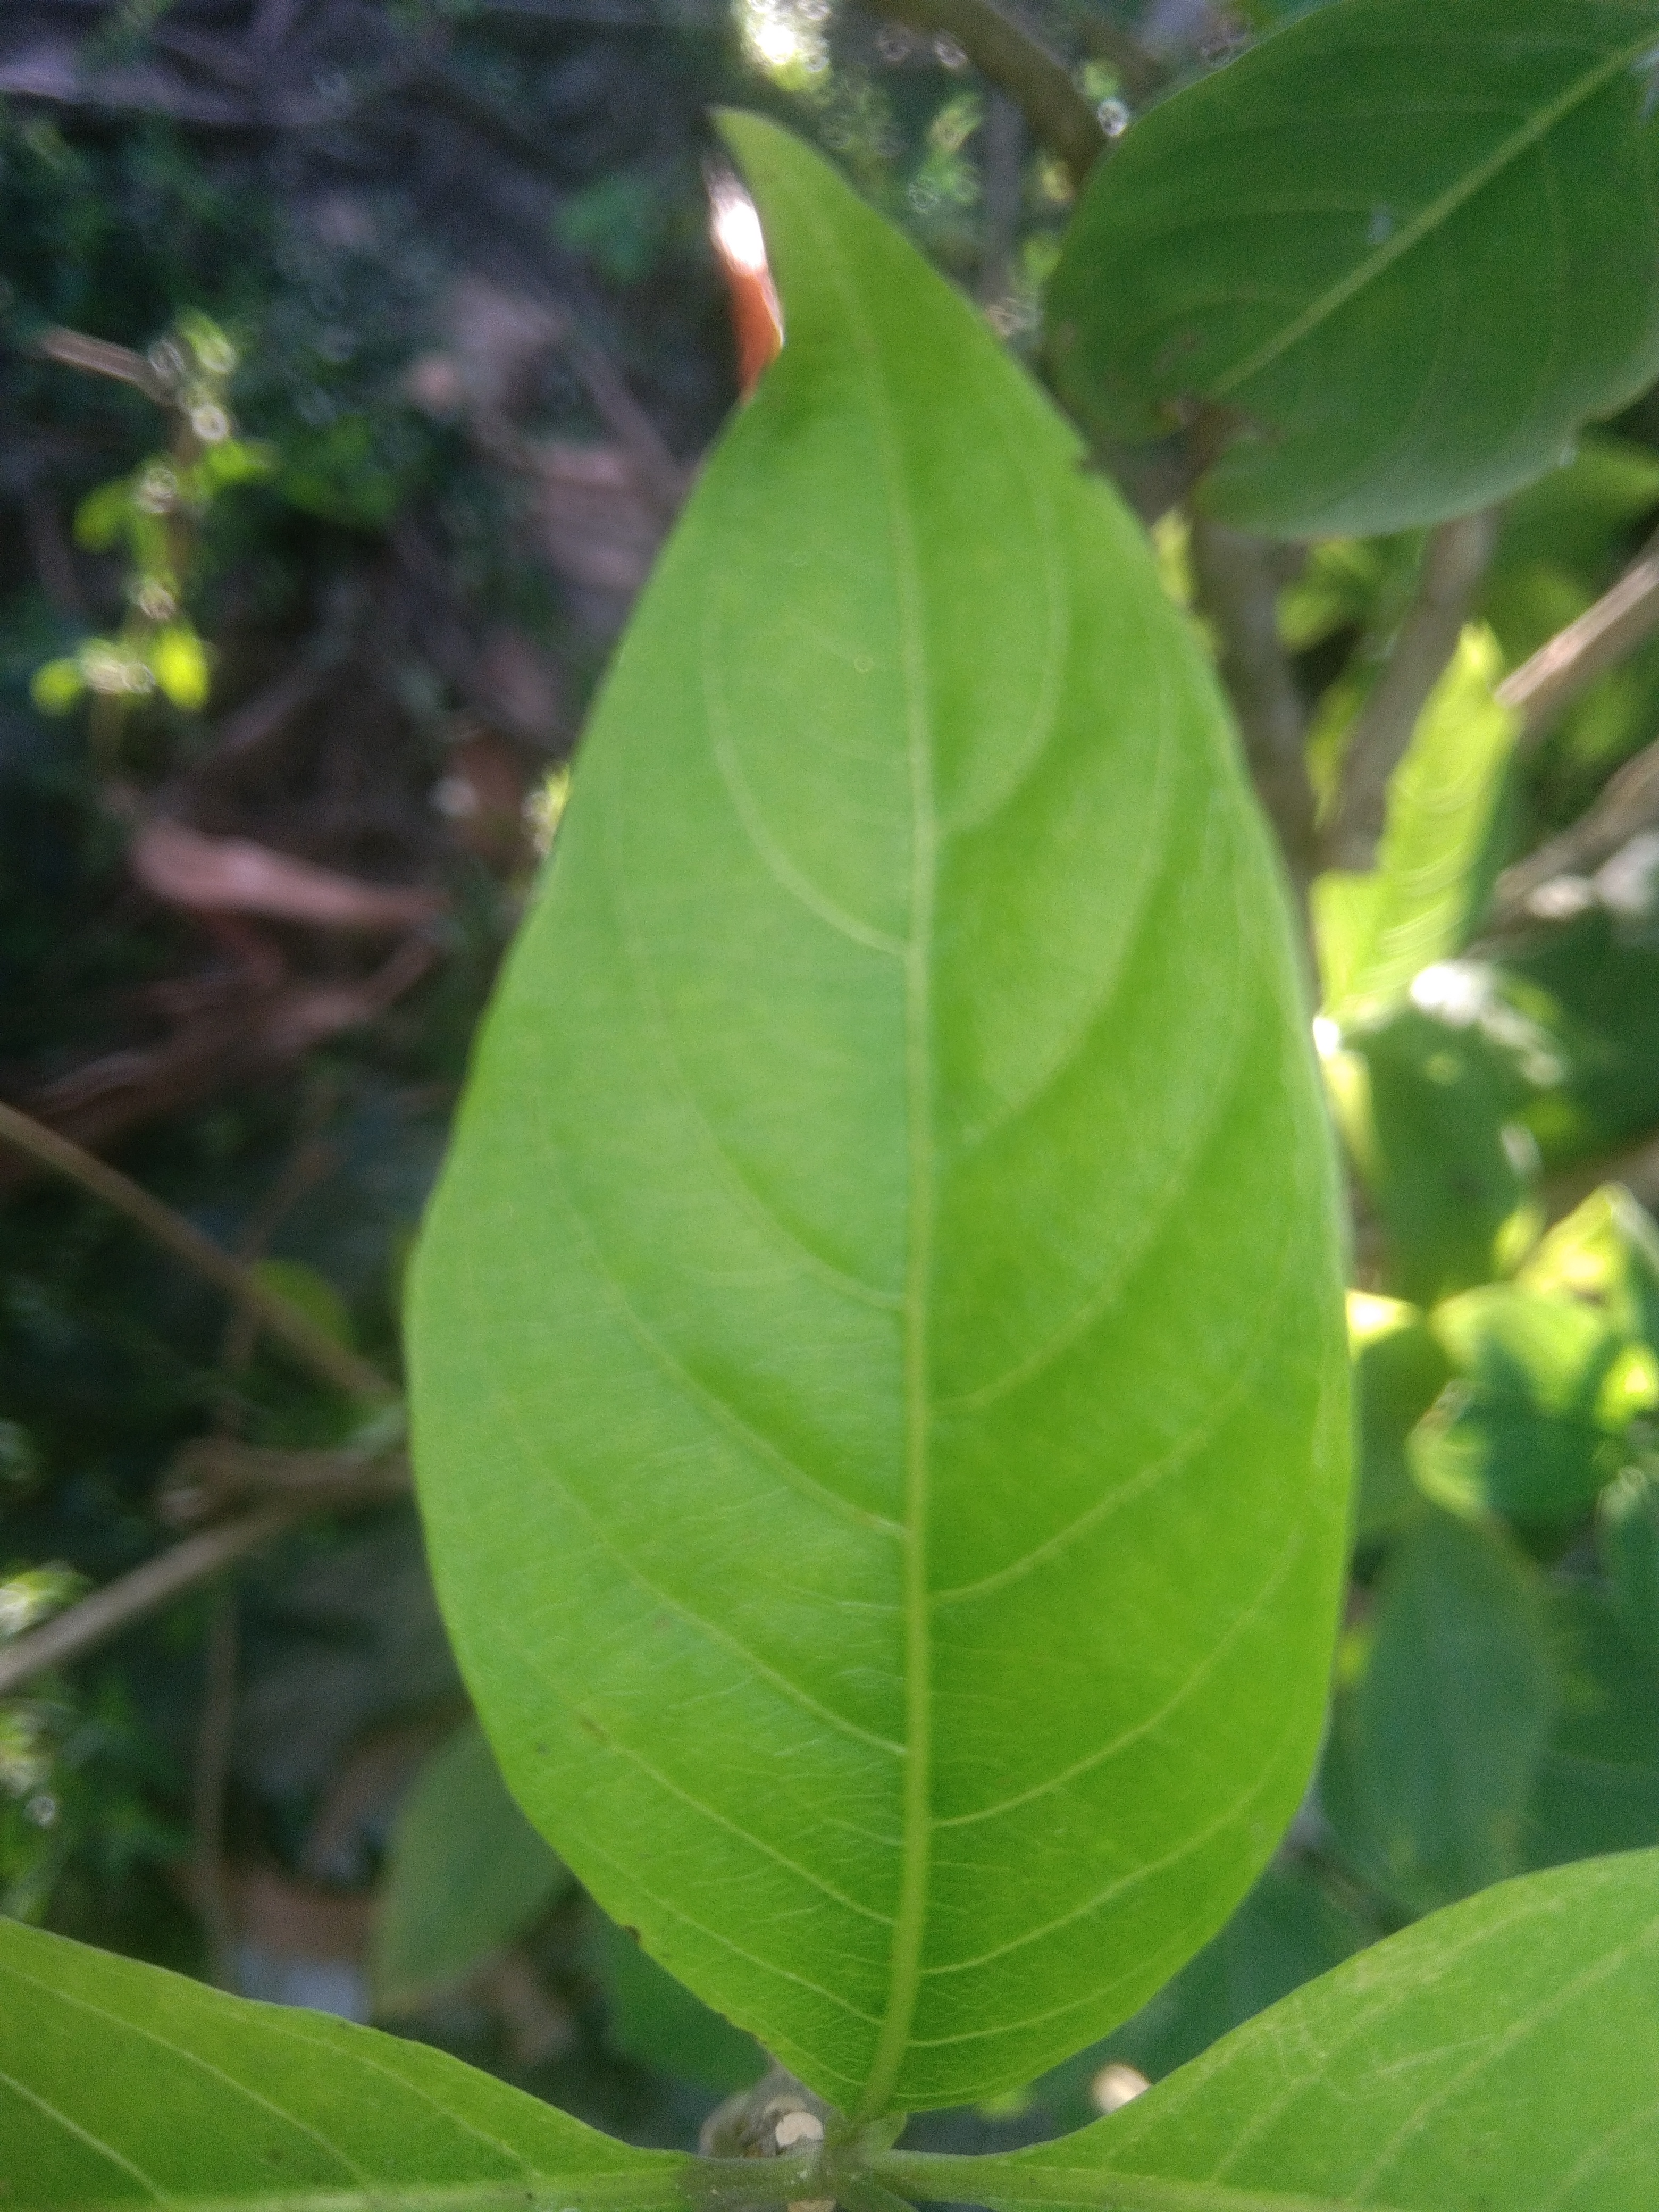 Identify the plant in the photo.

vasaka
